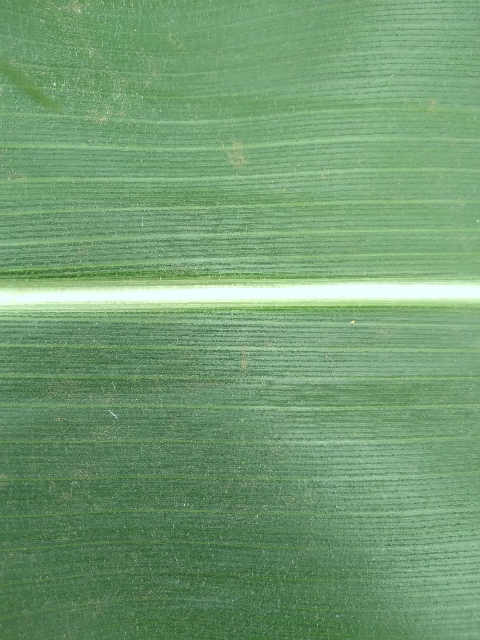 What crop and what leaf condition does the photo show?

maize, healthy
